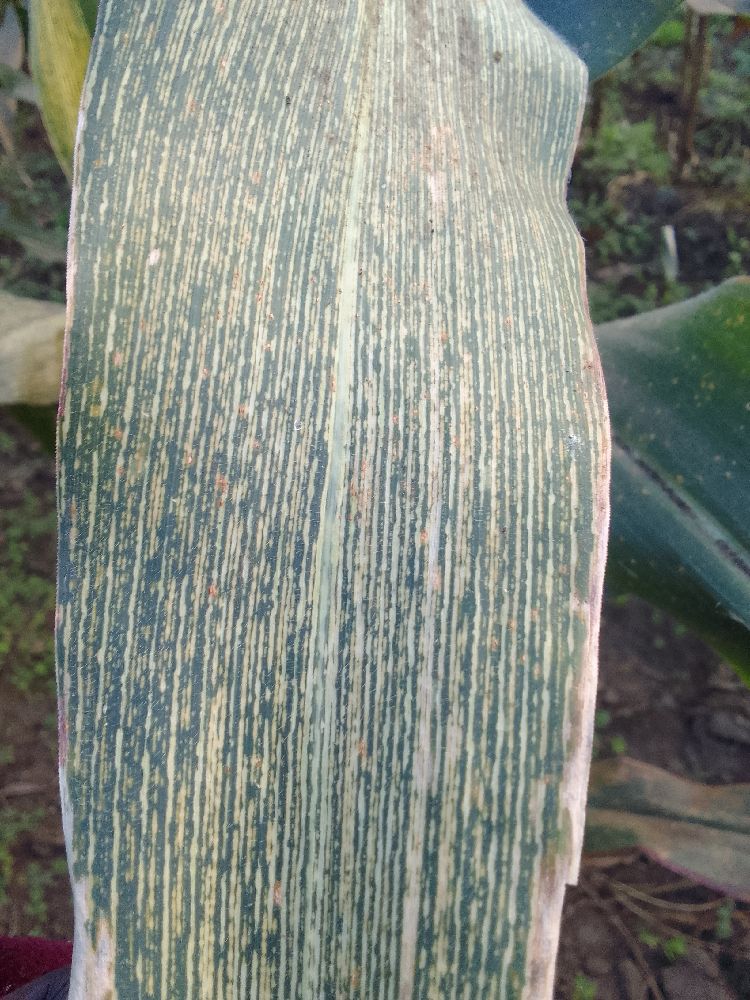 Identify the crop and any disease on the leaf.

maize, maize streak virus
